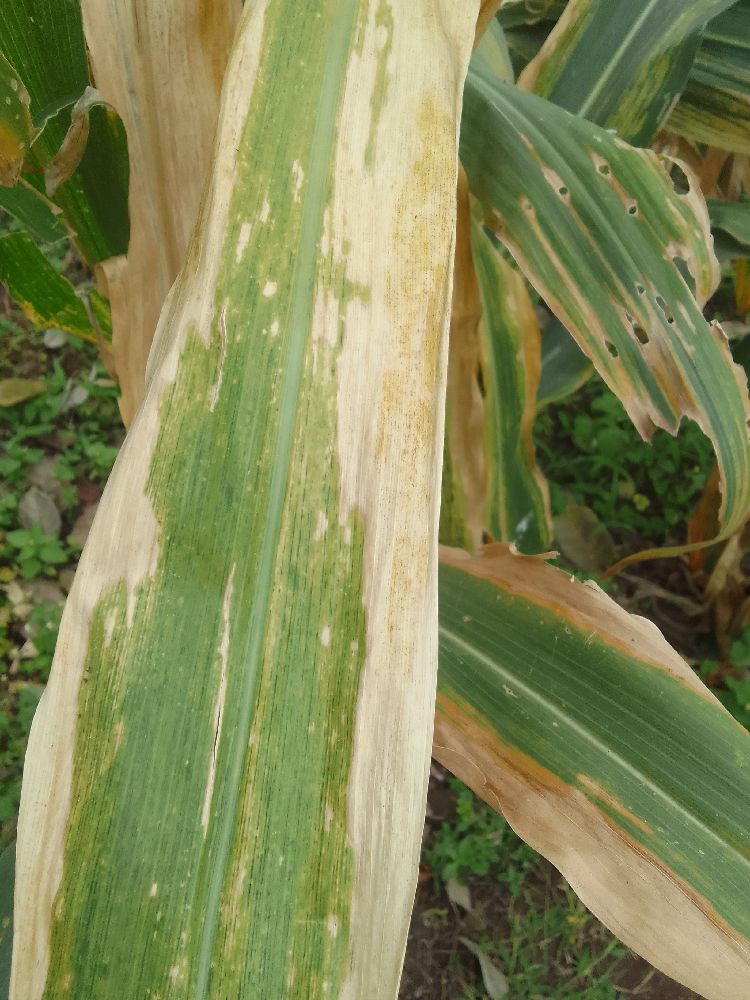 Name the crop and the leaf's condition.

maize, maize lethal necrosis
